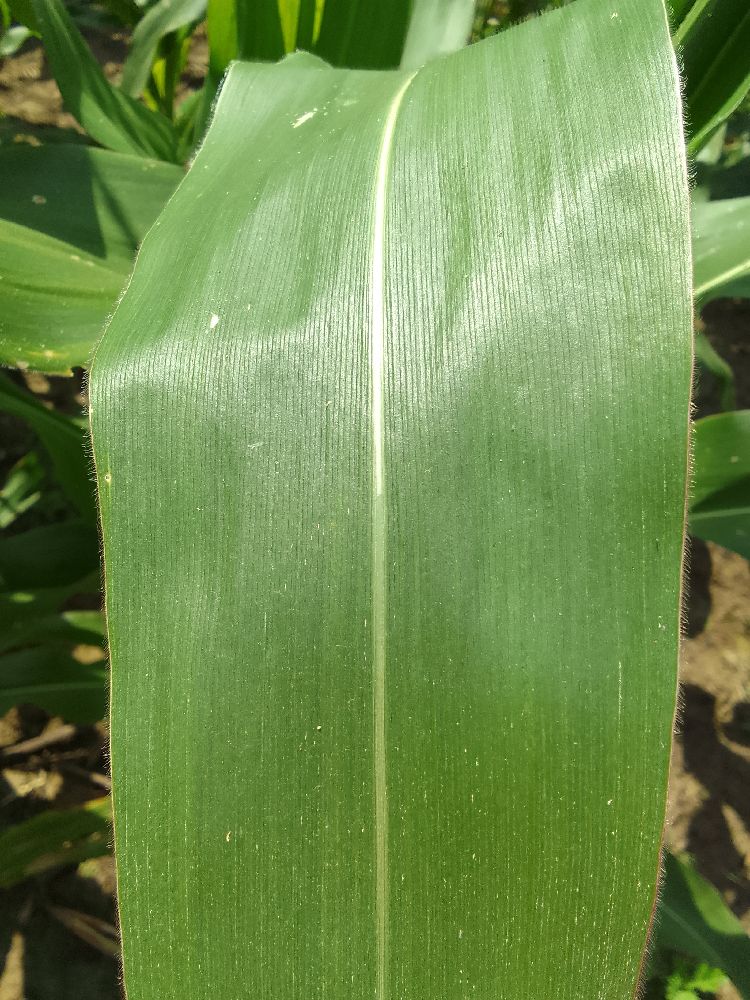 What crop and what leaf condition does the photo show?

maize, healthy
